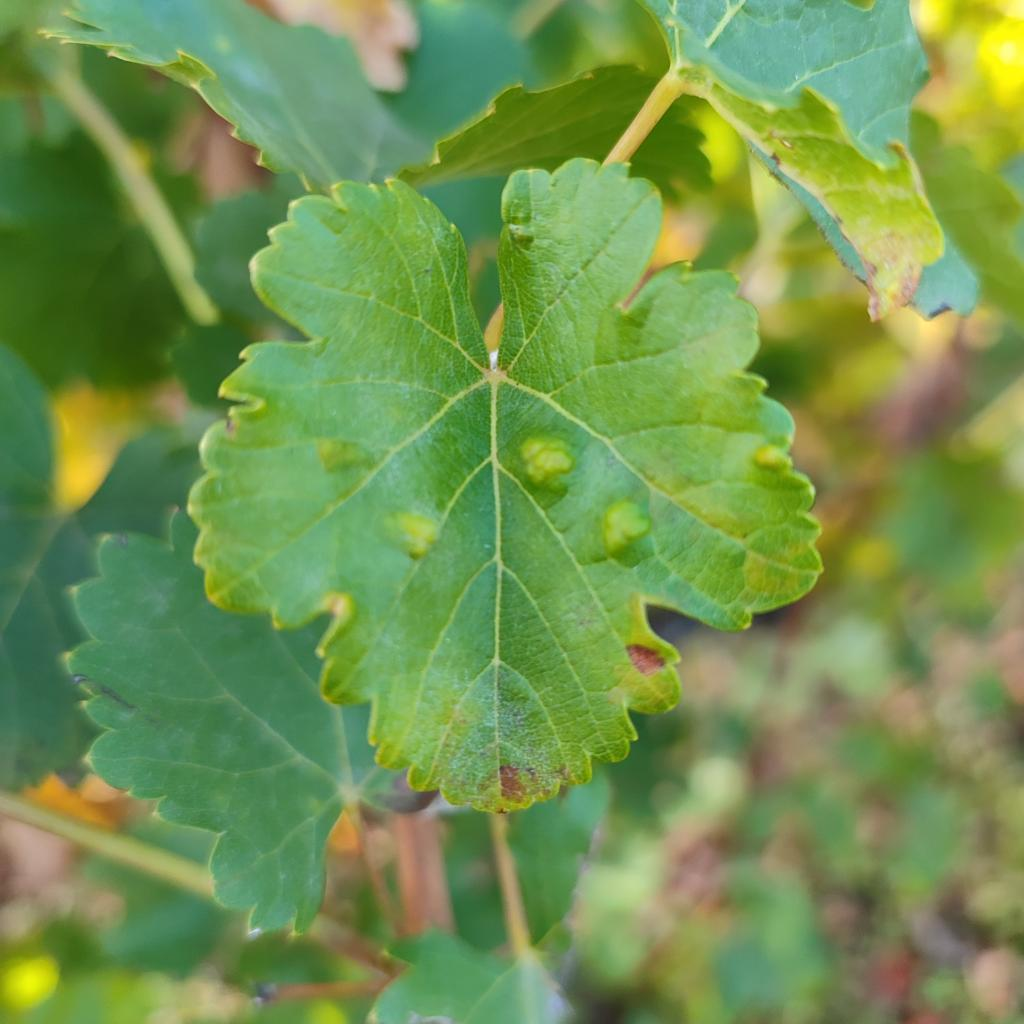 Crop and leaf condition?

grapevine, erineum mite
